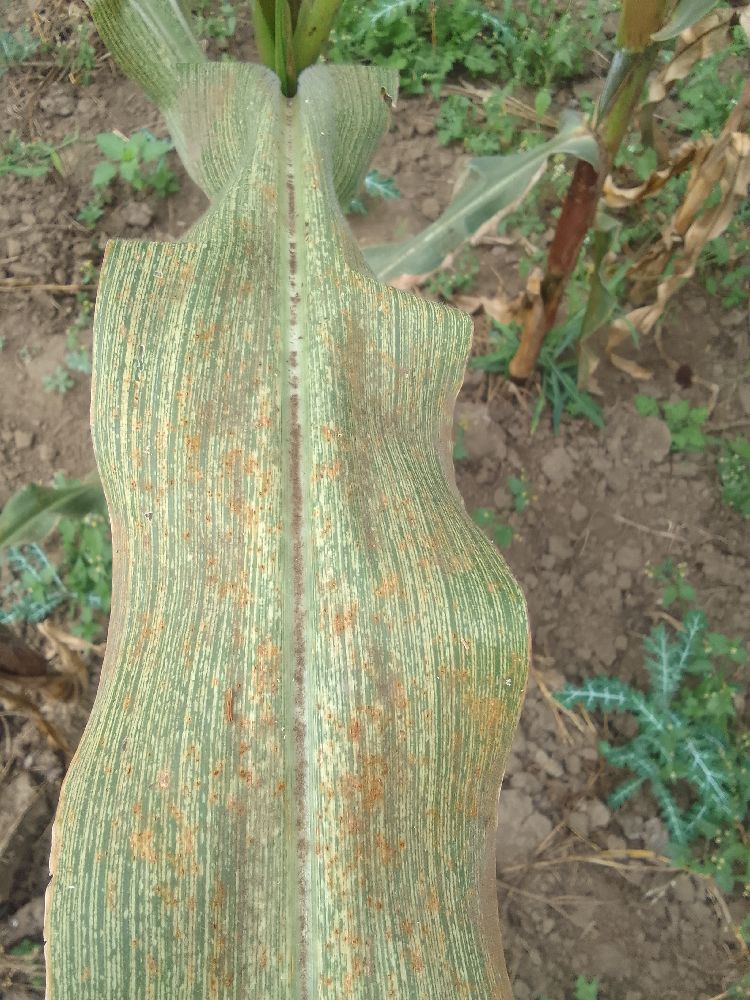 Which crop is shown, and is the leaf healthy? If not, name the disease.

maize, maize streak virus
